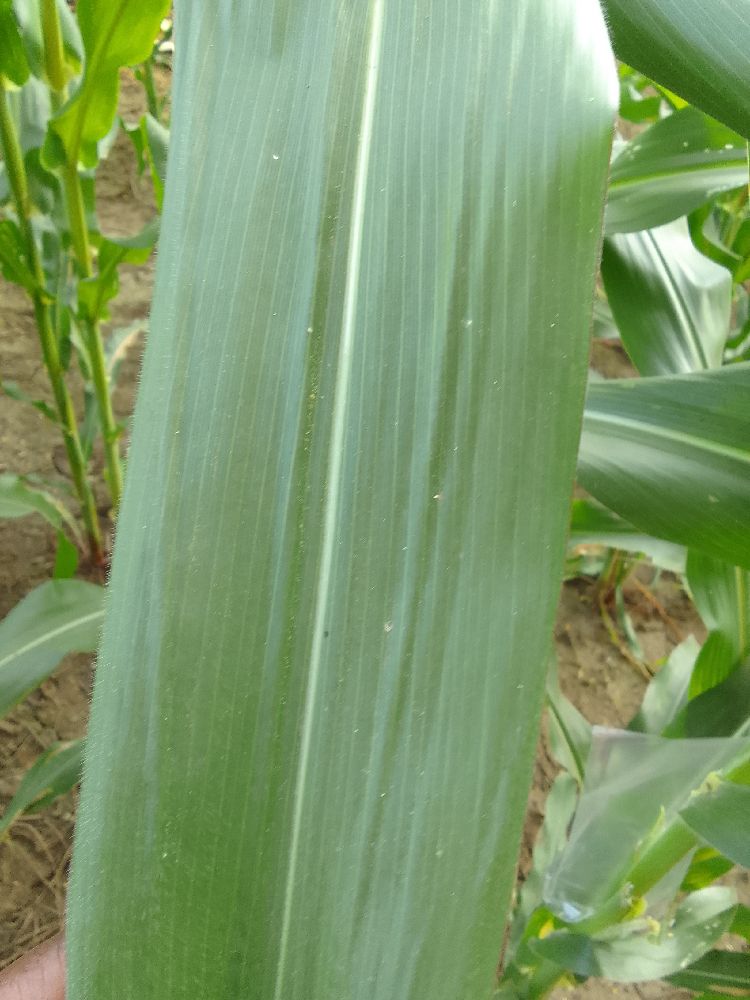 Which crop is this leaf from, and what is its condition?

maize, healthy
